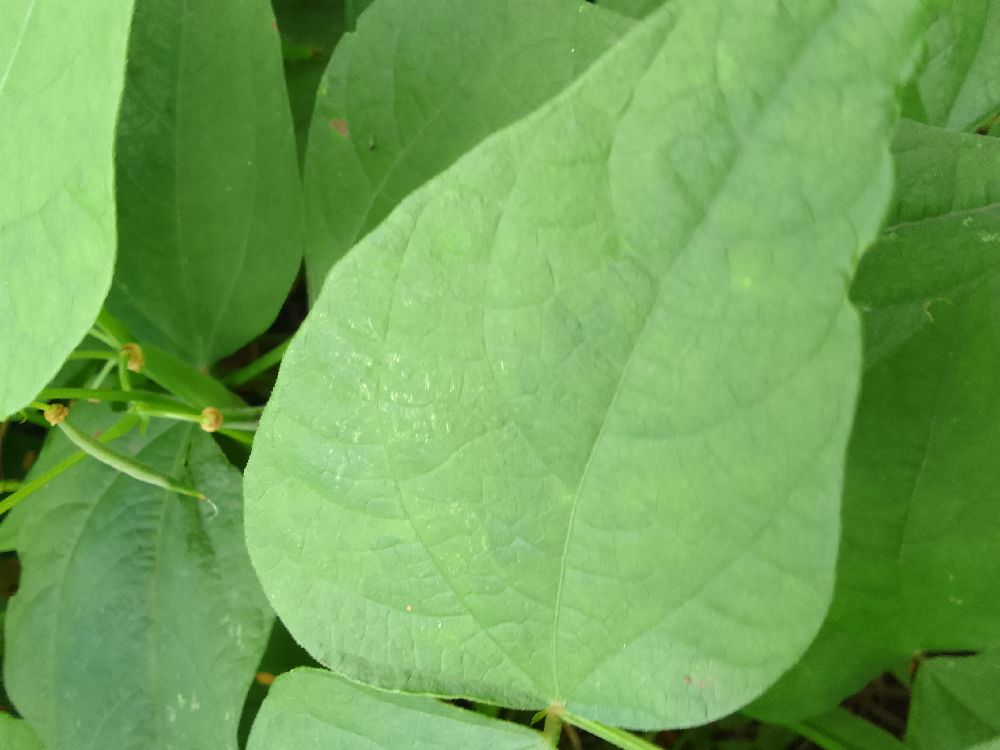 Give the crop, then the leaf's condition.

common bean, healthy
